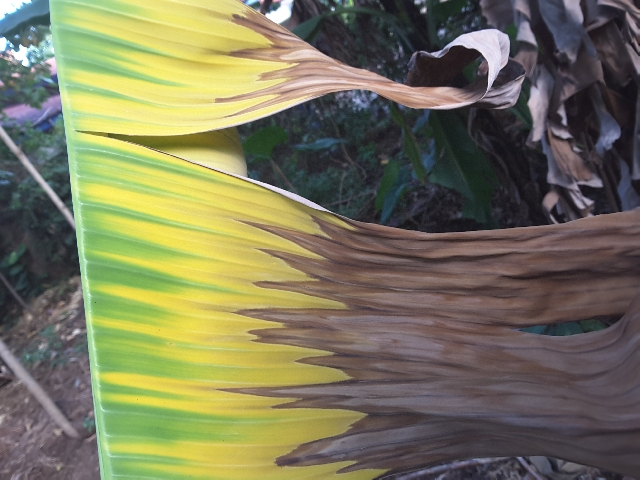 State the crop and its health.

banana, fusarium wilt race 1
